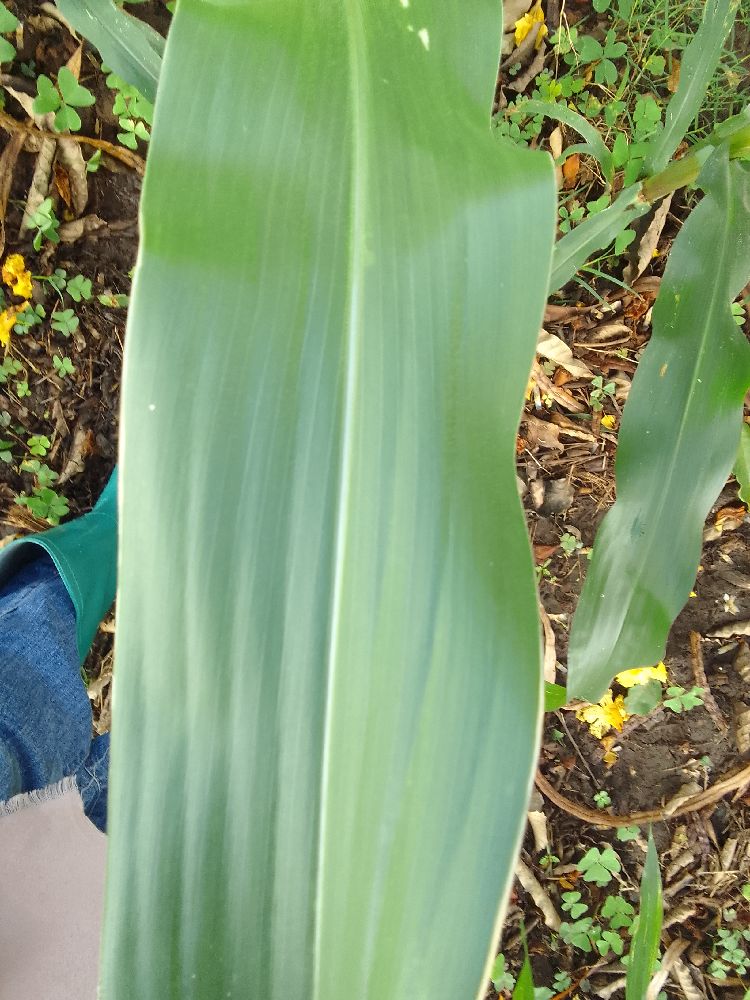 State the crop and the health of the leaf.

maize, healthy
